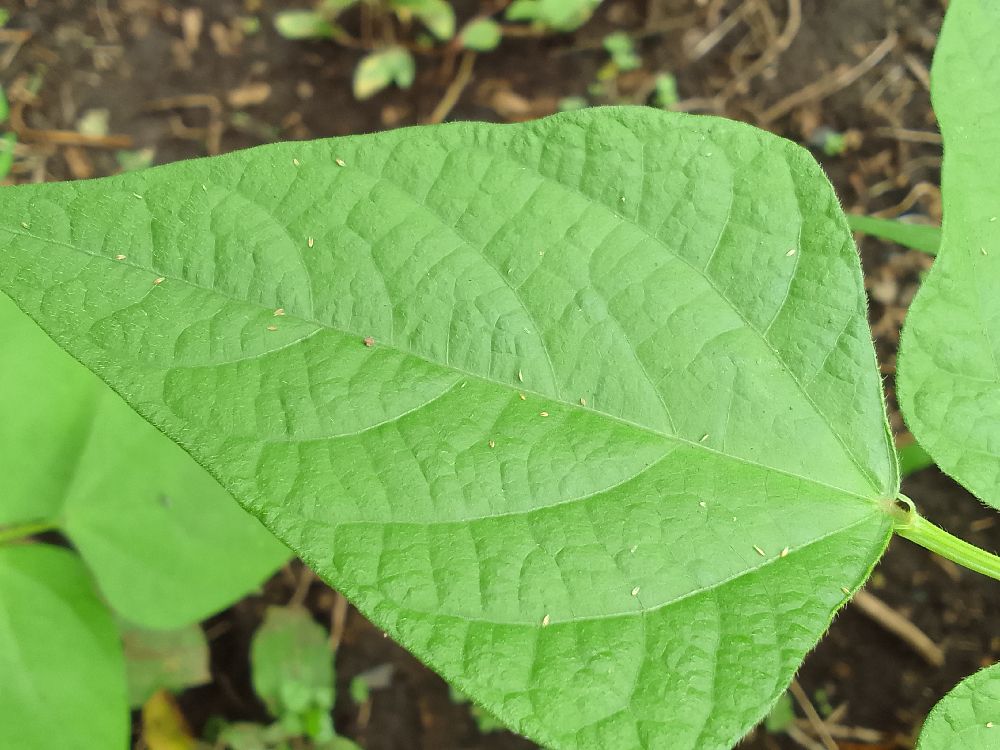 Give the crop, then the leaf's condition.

common bean, healthy
